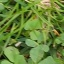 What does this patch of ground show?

unstructured weed
